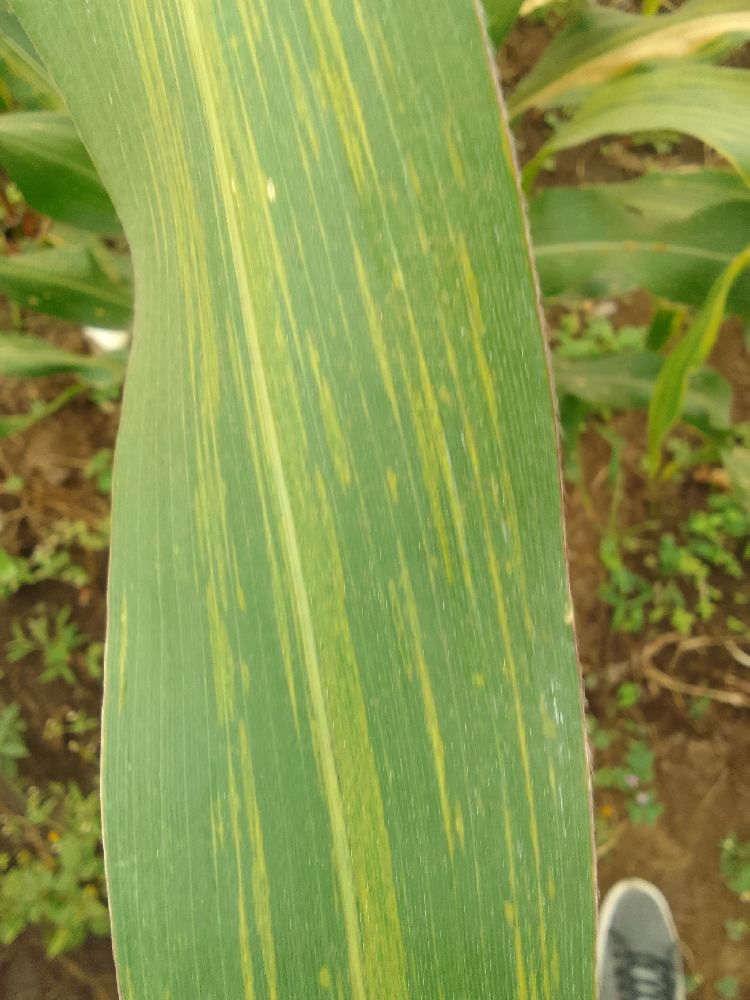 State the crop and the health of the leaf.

maize, maize lethal necrosis
